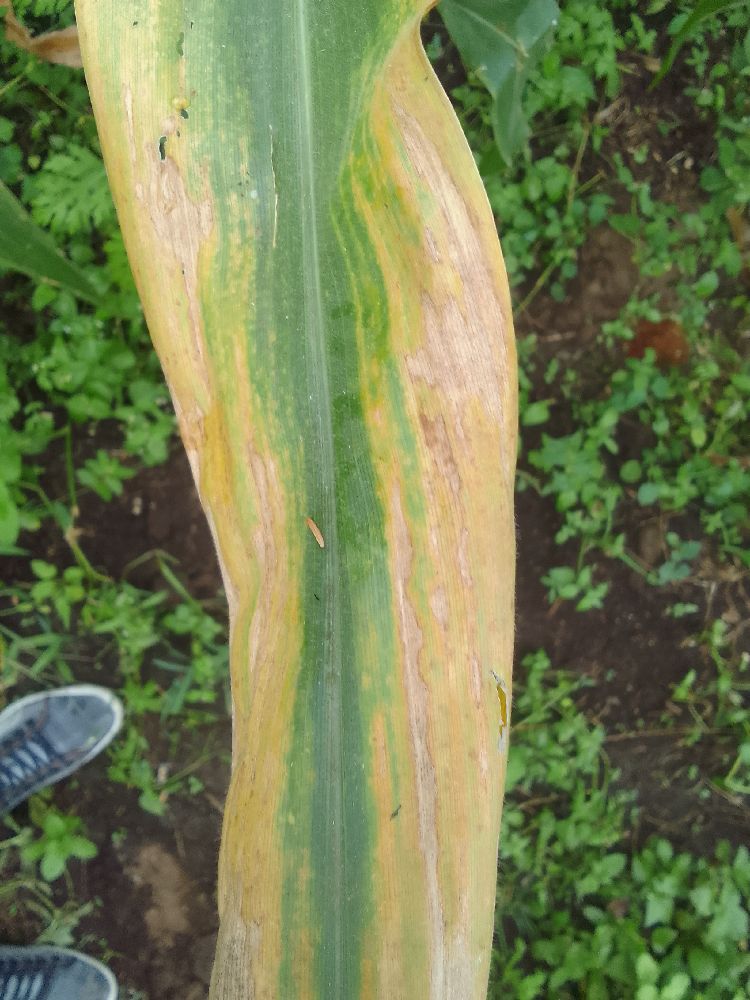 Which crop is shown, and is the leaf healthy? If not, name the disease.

maize, maize lethal necrosis
